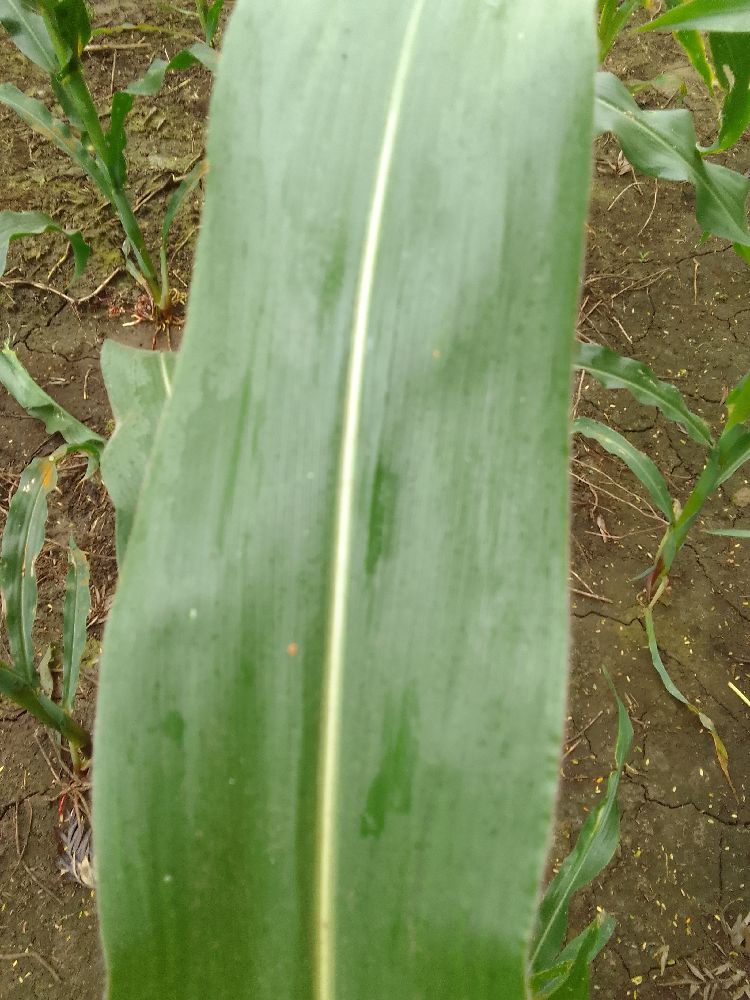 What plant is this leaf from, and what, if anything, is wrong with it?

maize, healthy
